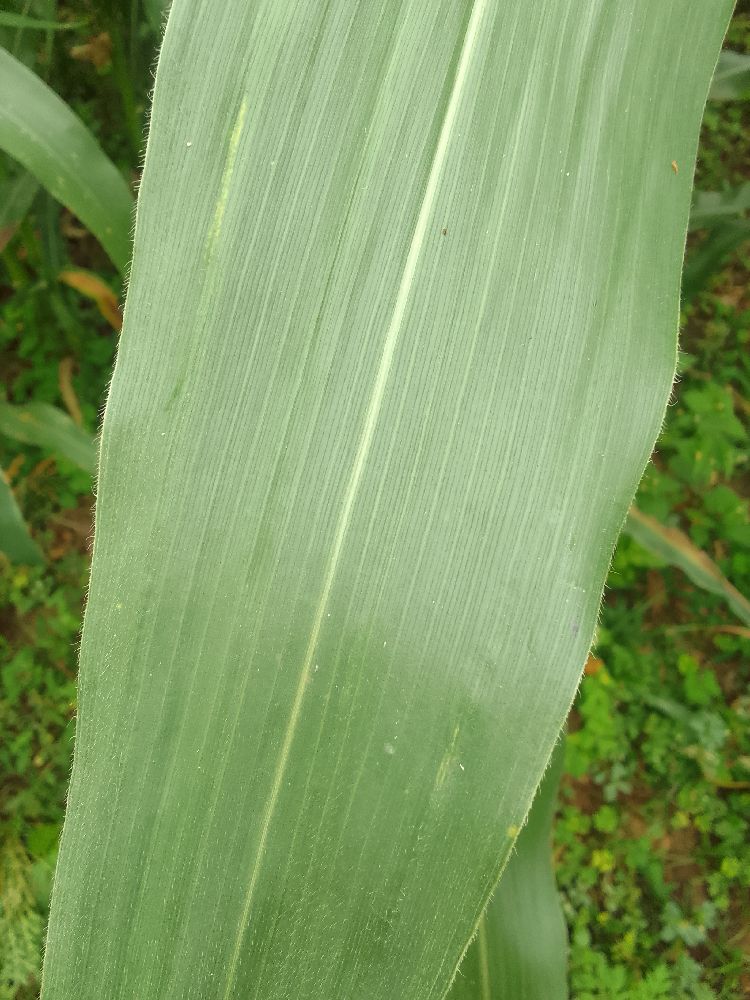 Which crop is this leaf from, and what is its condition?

maize, healthy
